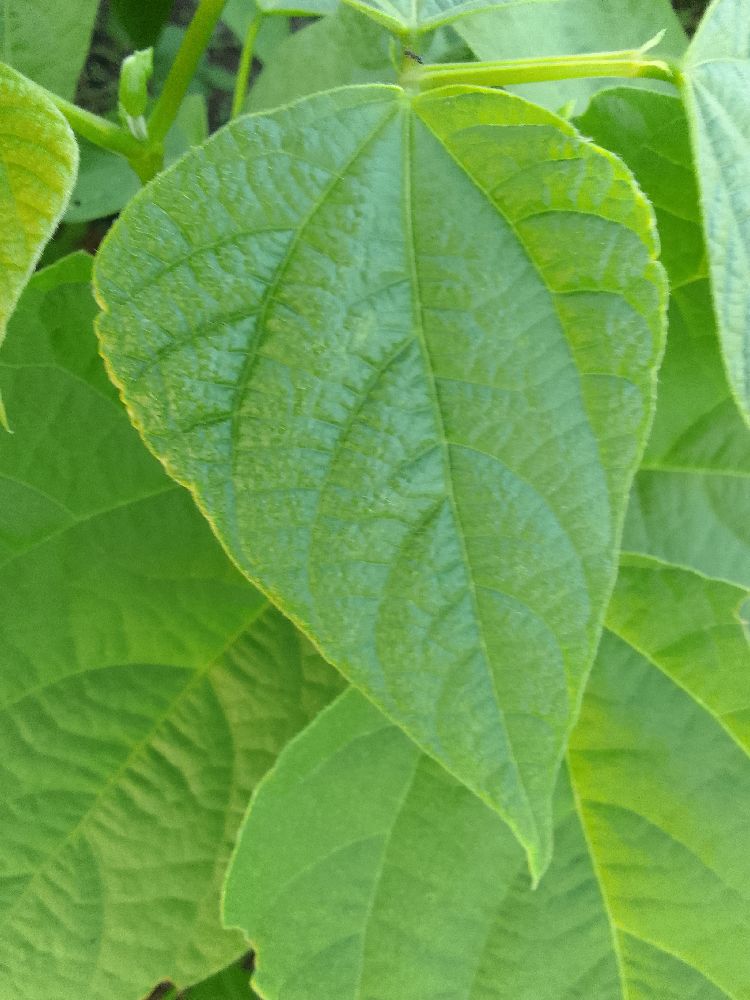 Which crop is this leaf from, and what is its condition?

common bean, healthy
